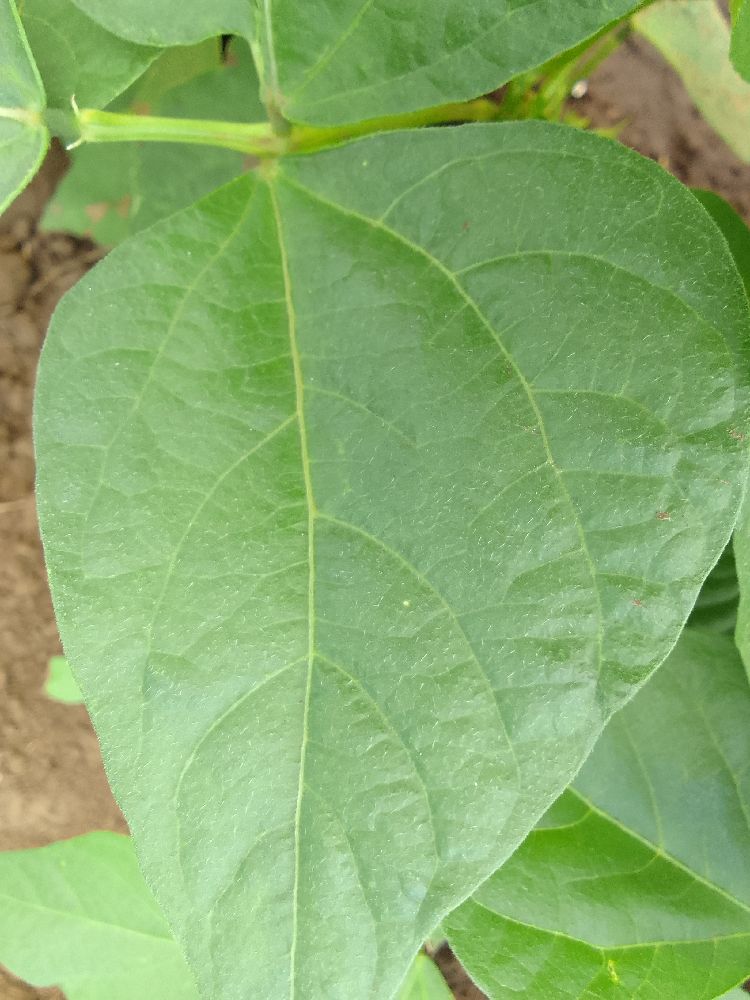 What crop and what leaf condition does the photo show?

common bean, healthy
